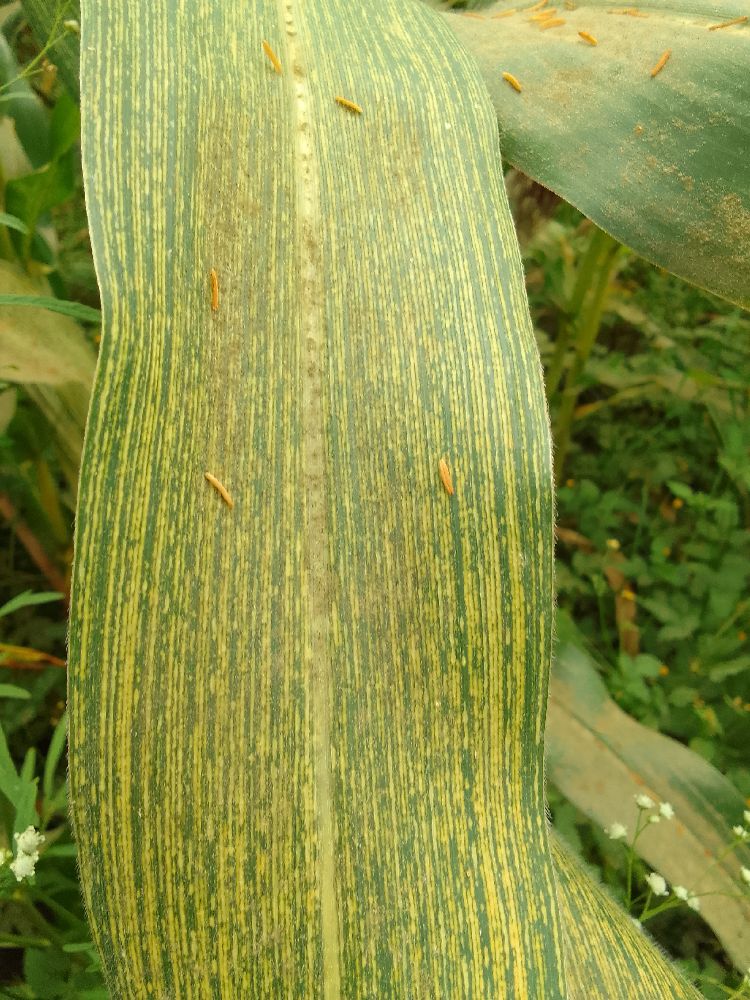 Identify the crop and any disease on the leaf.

maize, maize streak virus
